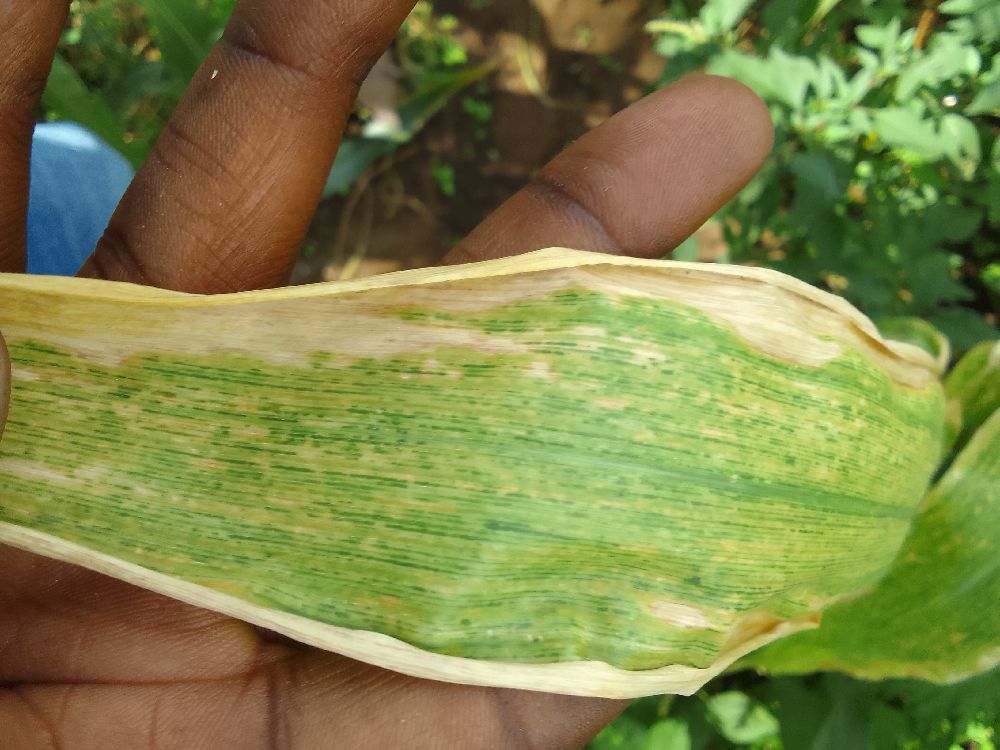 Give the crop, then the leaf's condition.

maize, maize lethal necrosis
